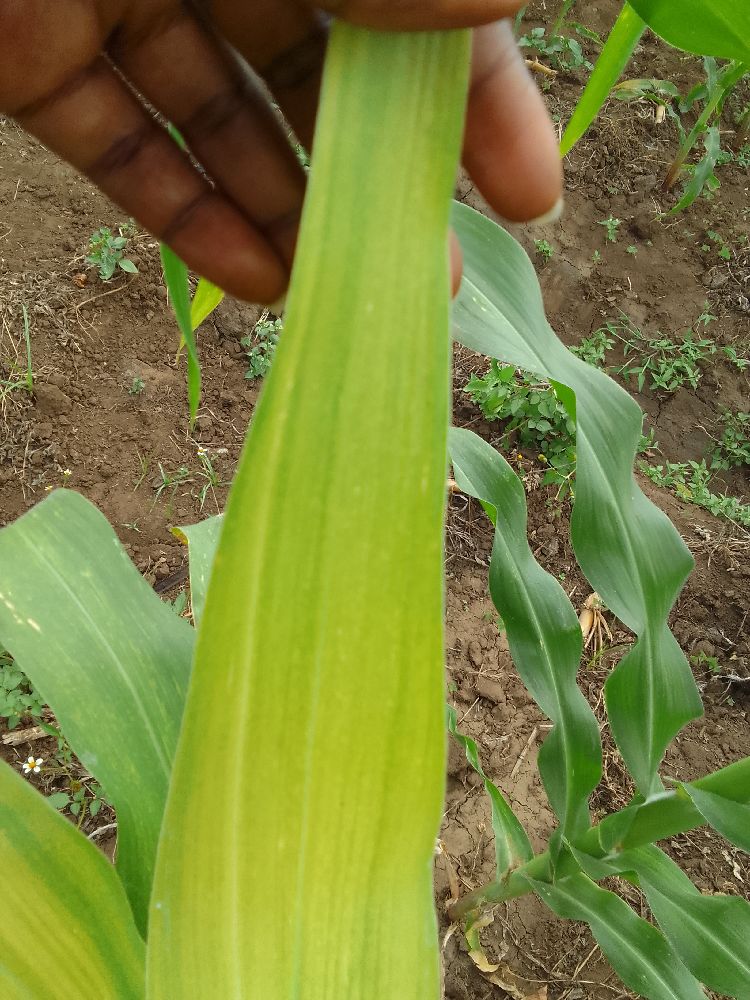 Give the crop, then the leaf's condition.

maize, maize lethal necrosis
